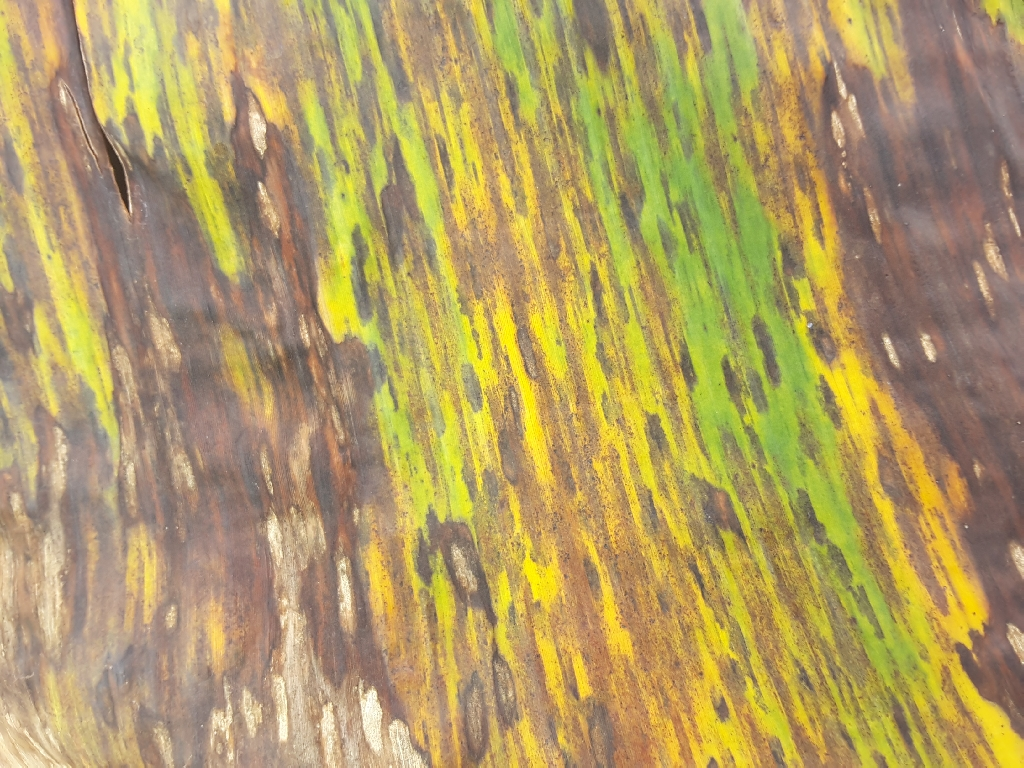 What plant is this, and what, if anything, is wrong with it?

banana, black sigatoka
